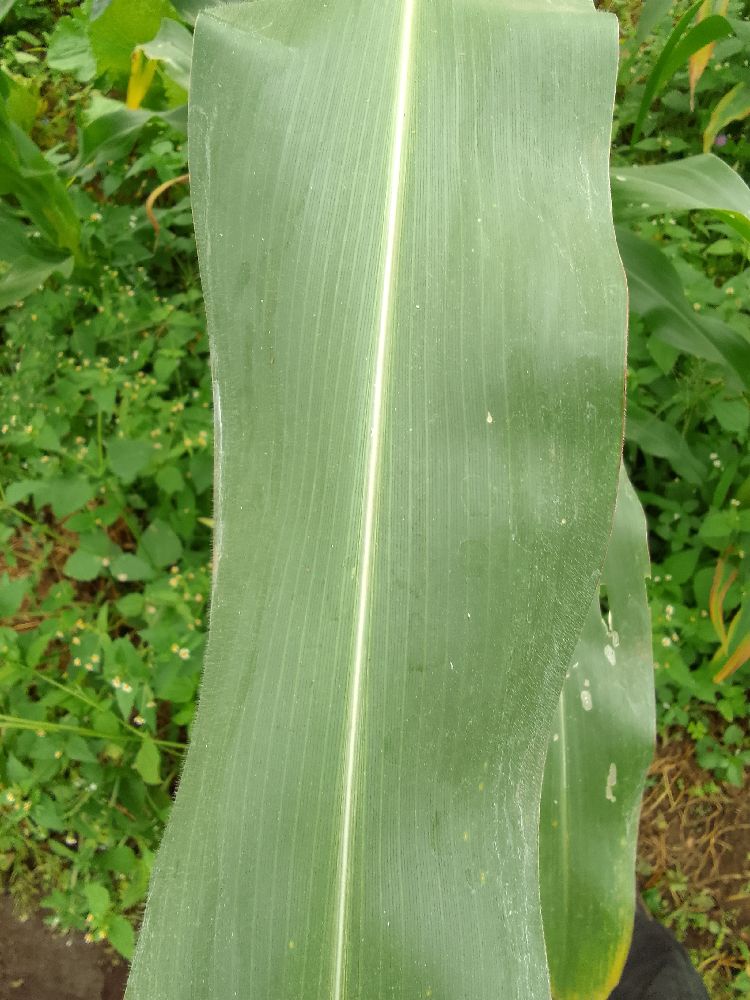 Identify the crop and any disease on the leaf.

maize, healthy
